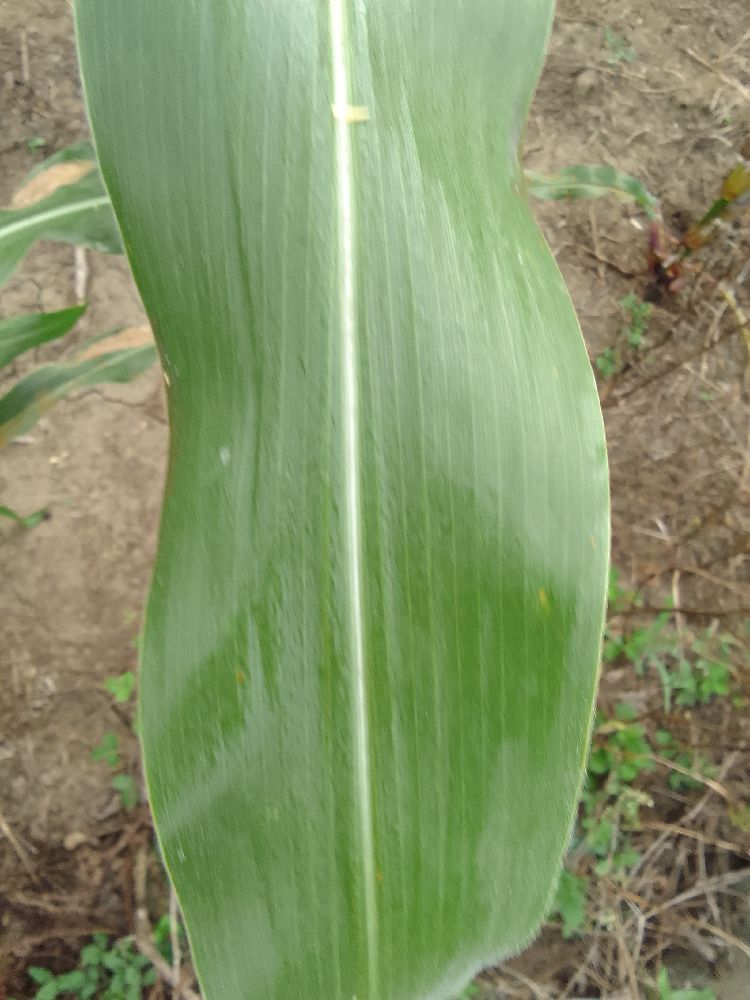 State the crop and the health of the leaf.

maize, healthy
